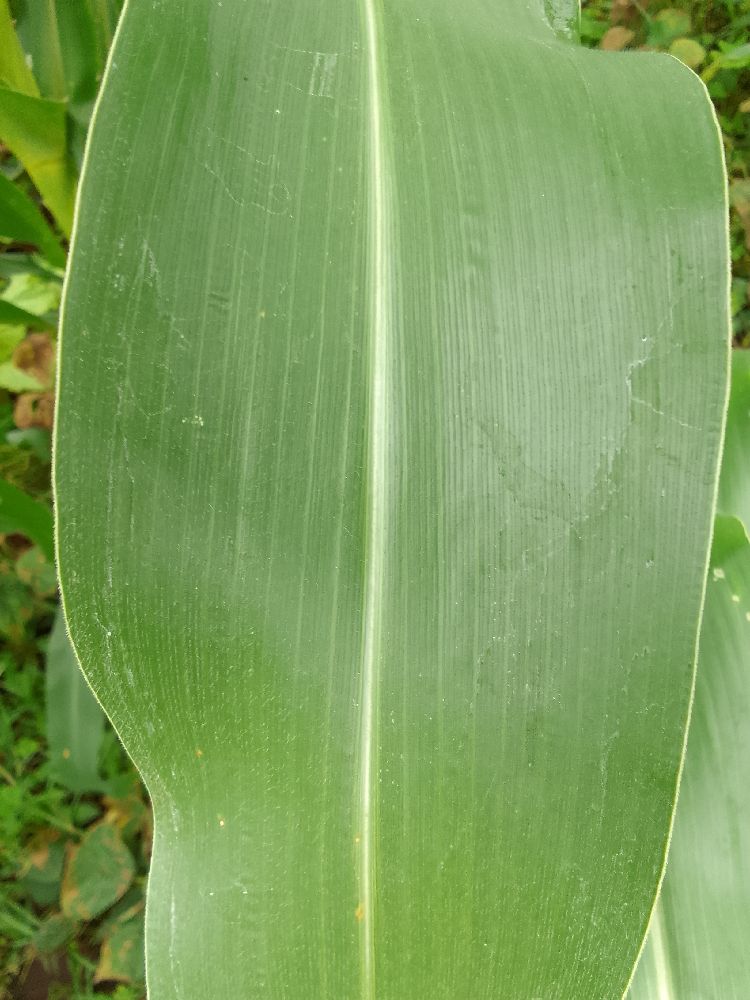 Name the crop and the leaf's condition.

maize, healthy
